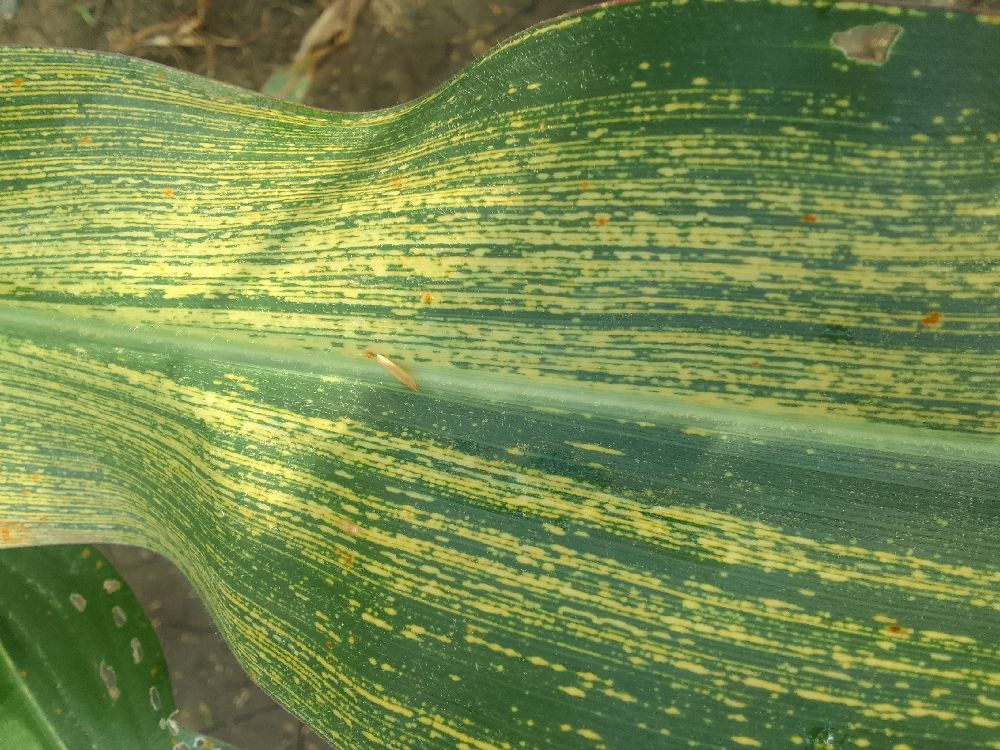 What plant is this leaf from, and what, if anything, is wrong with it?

maize, maize streak virus
